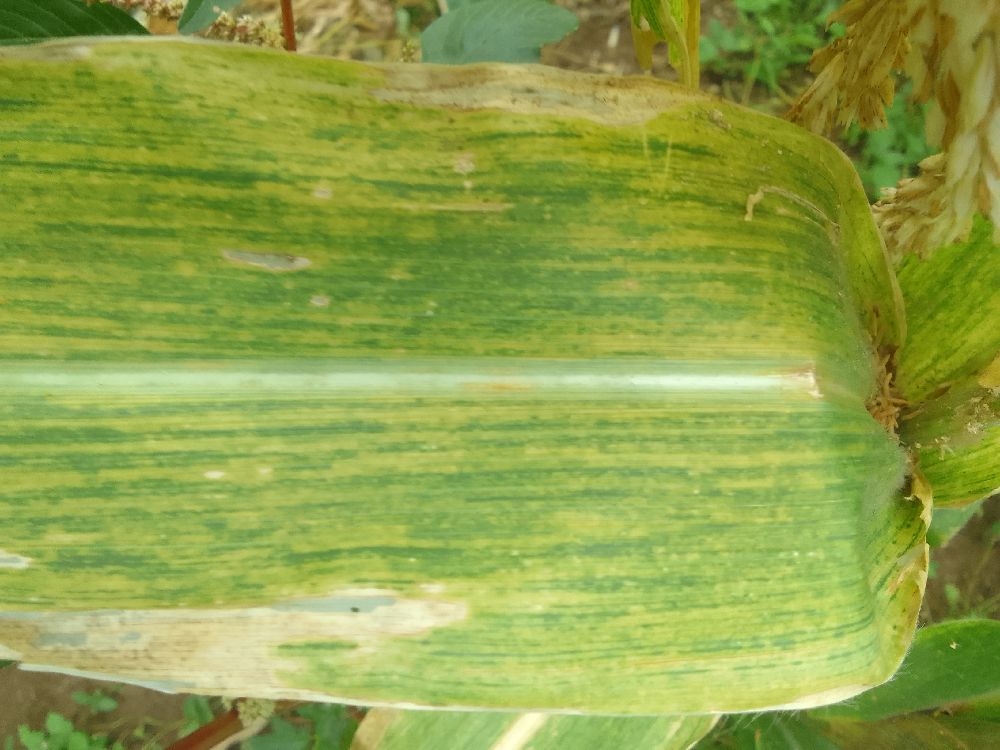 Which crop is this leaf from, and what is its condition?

maize, maize lethal necrosis
